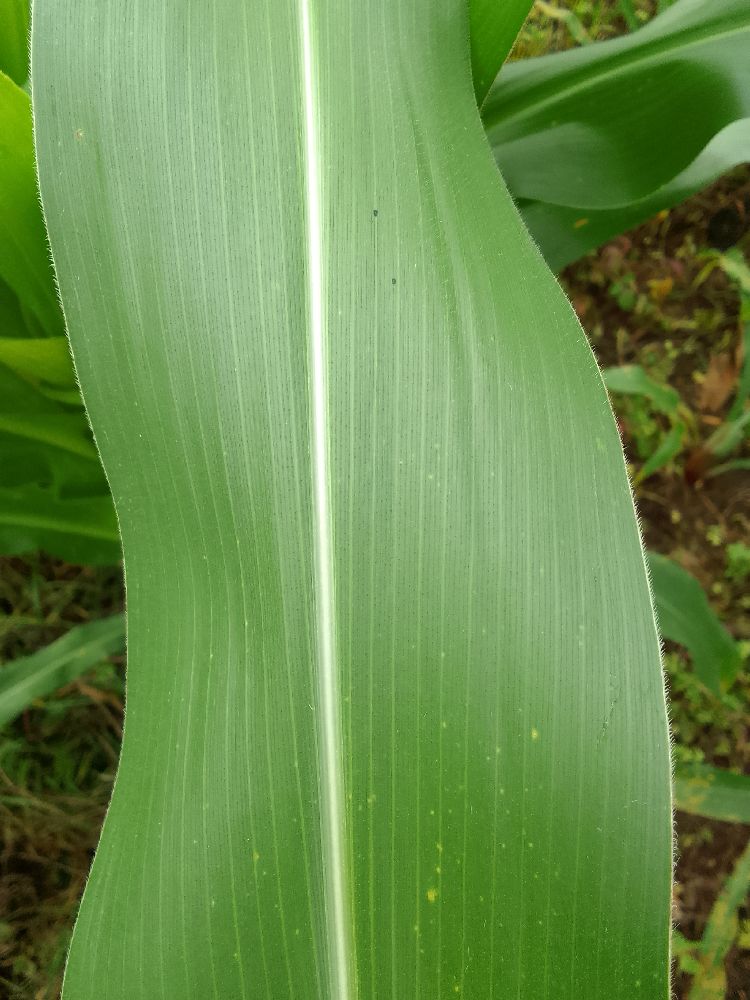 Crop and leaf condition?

maize, healthy
